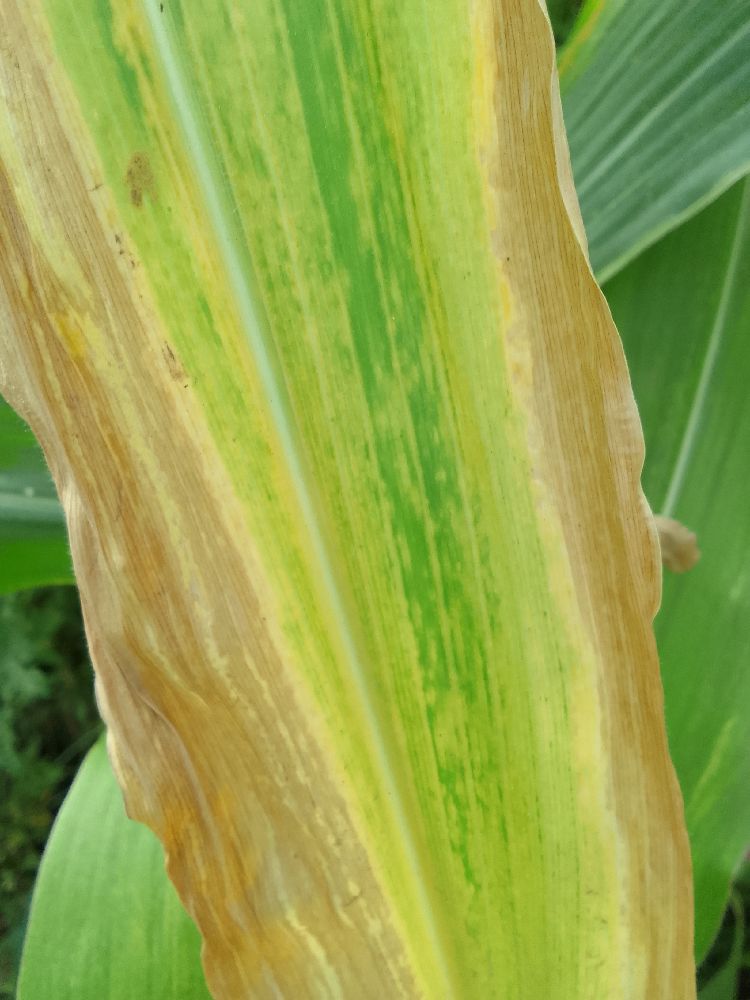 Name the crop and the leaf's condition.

maize, maize lethal necrosis
